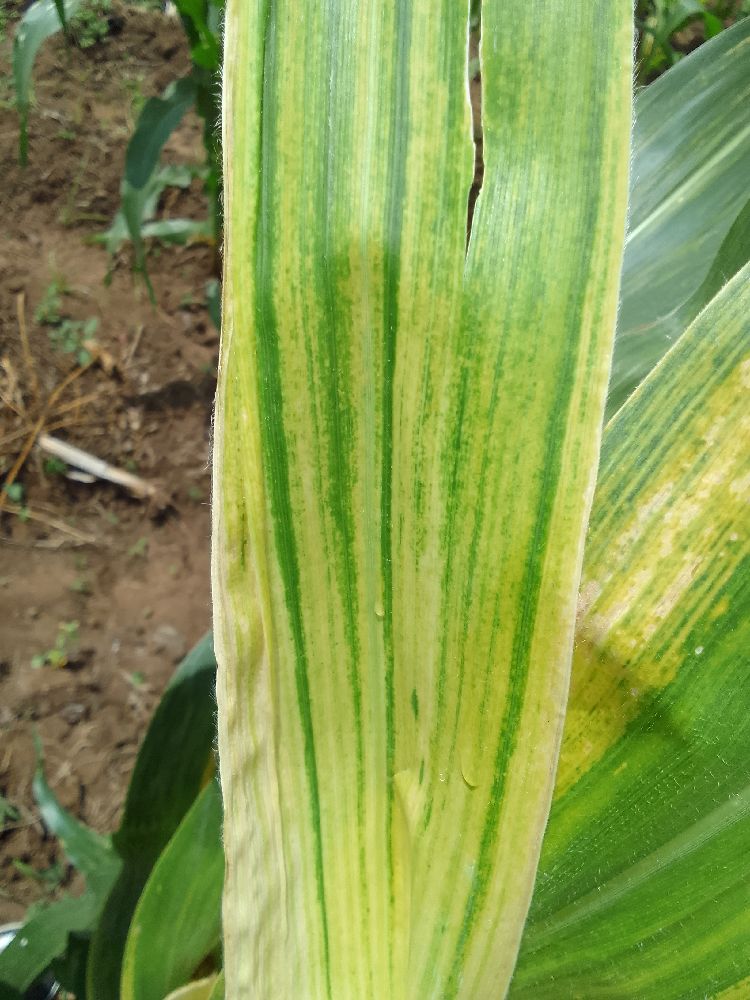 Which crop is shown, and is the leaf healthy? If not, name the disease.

maize, maize lethal necrosis
